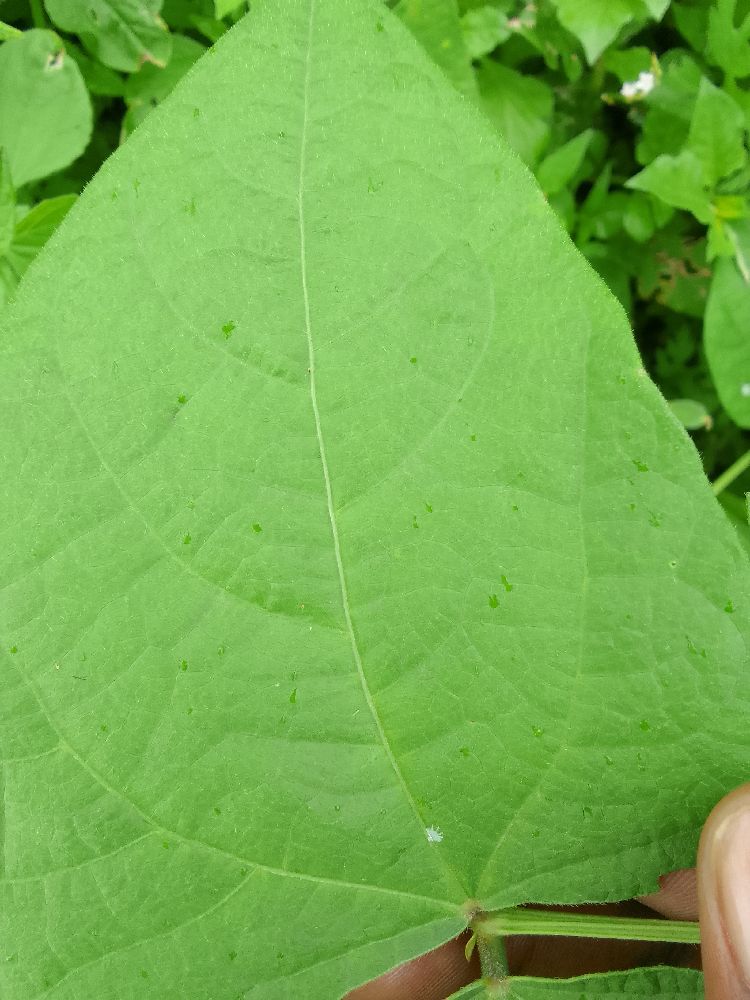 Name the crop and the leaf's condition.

common bean, healthy
